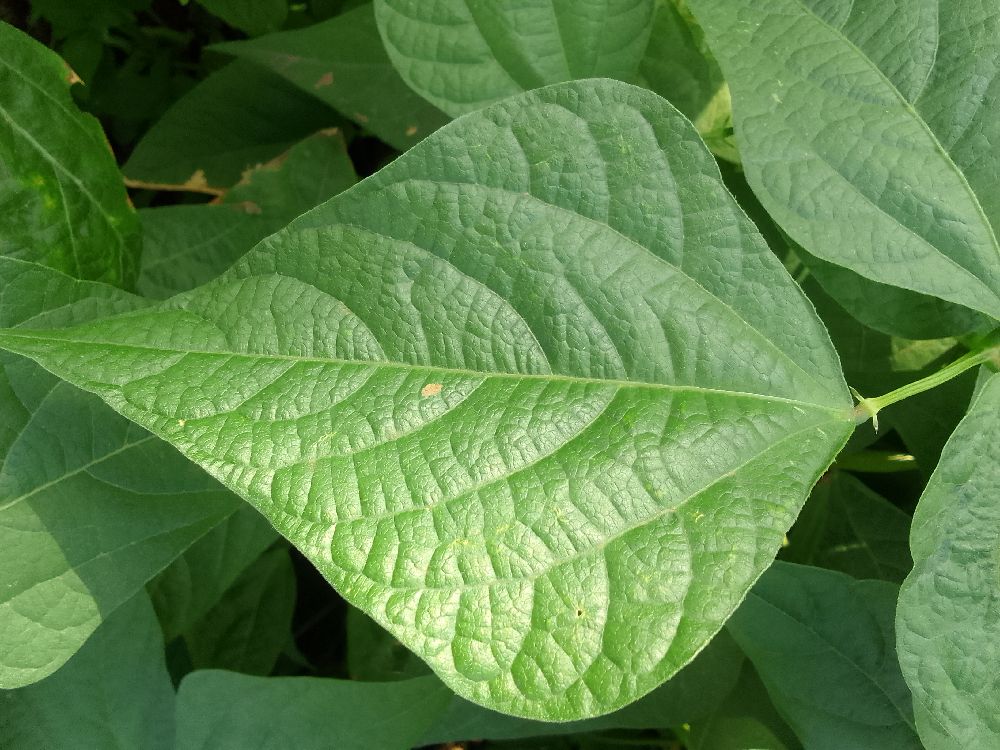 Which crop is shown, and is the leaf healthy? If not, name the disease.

common bean, healthy
